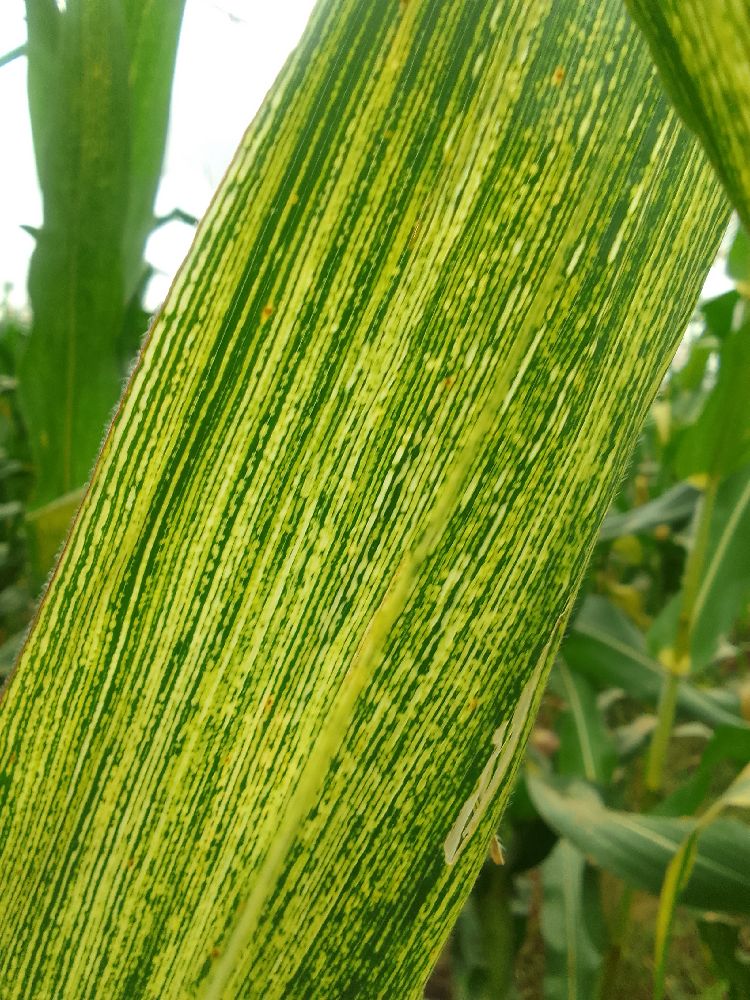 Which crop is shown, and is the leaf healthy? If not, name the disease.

maize, maize streak virus
